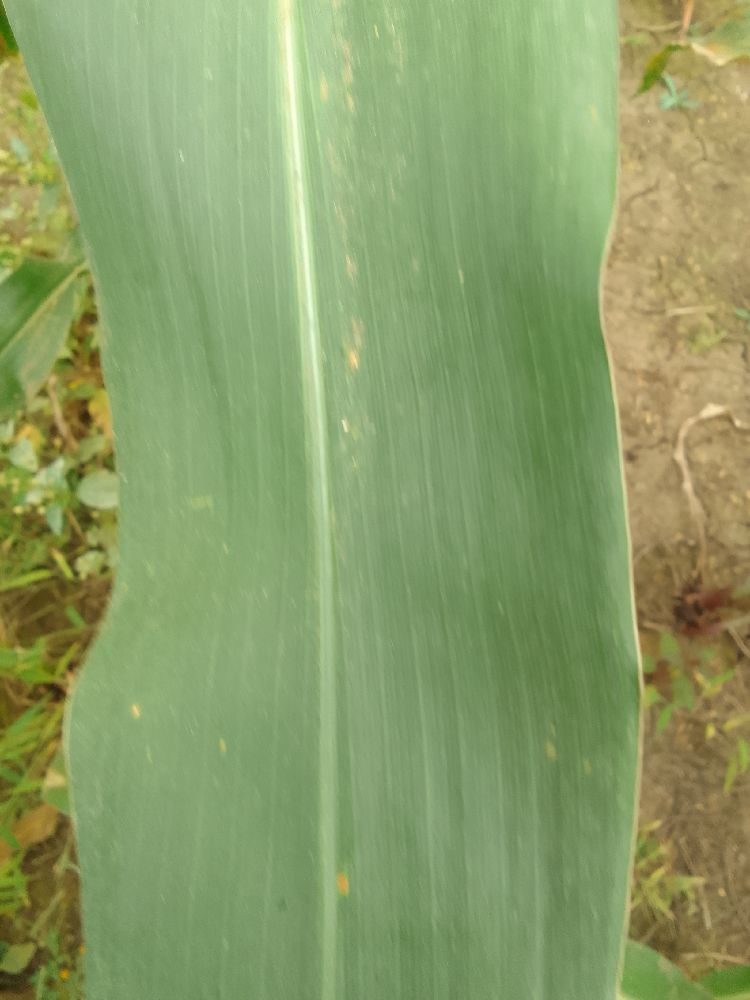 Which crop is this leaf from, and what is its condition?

maize, healthy
